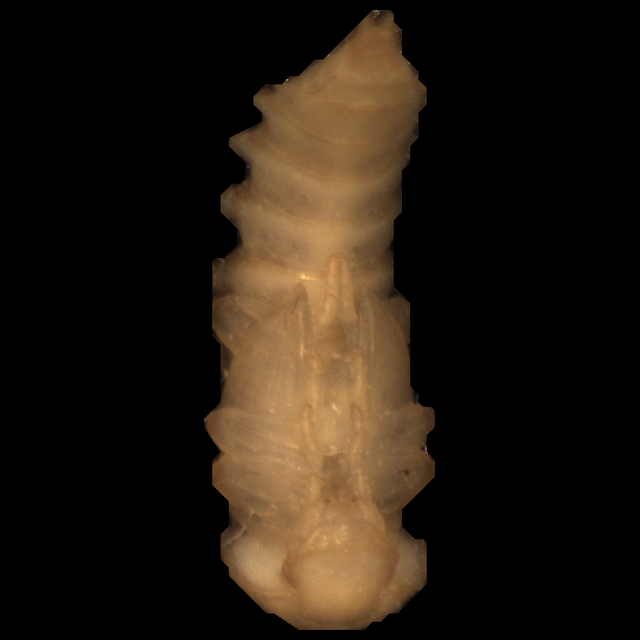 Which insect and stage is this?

mealworm pupa
